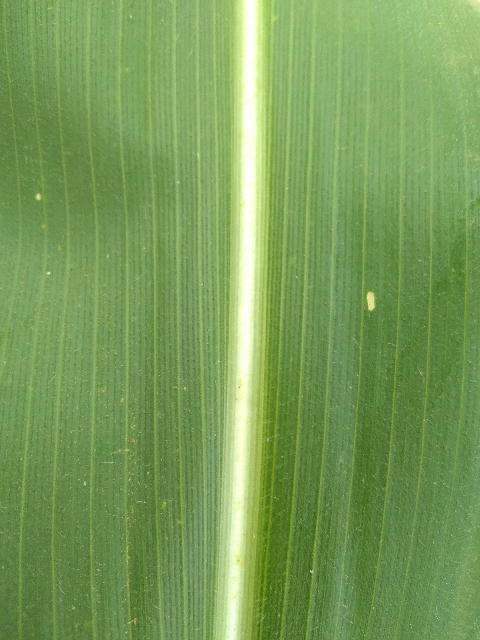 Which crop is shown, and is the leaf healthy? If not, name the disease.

maize, healthy
